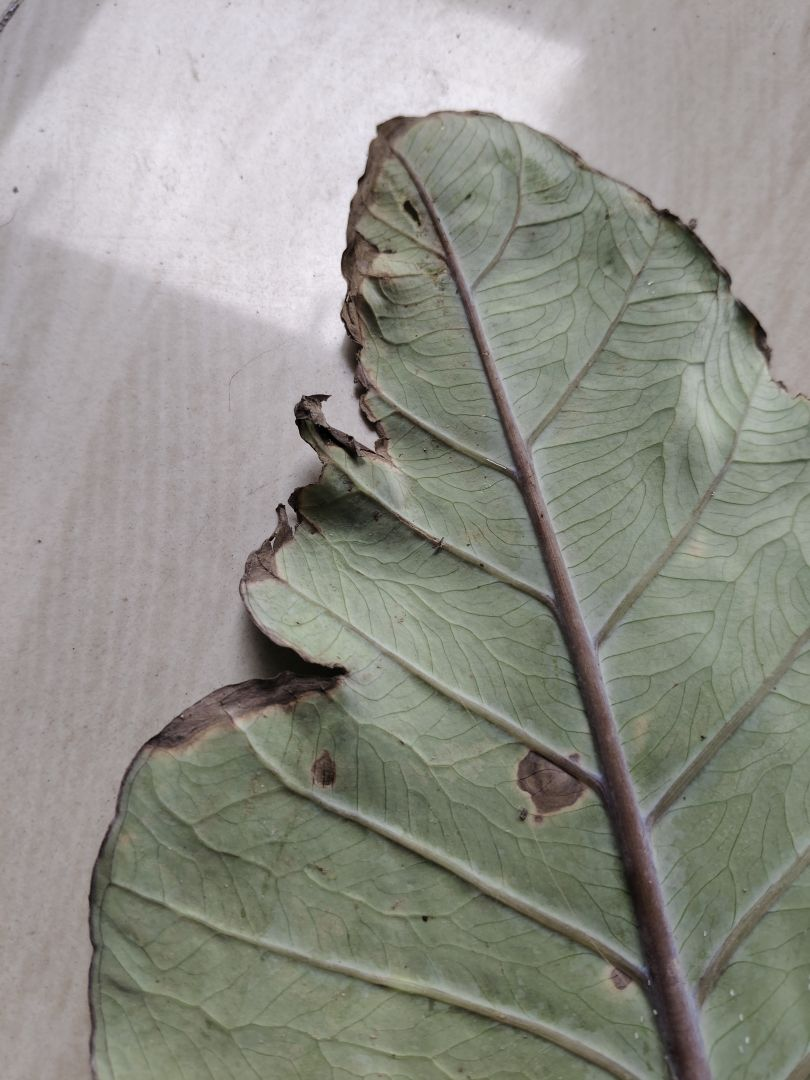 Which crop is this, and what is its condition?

taro, leaf blight
